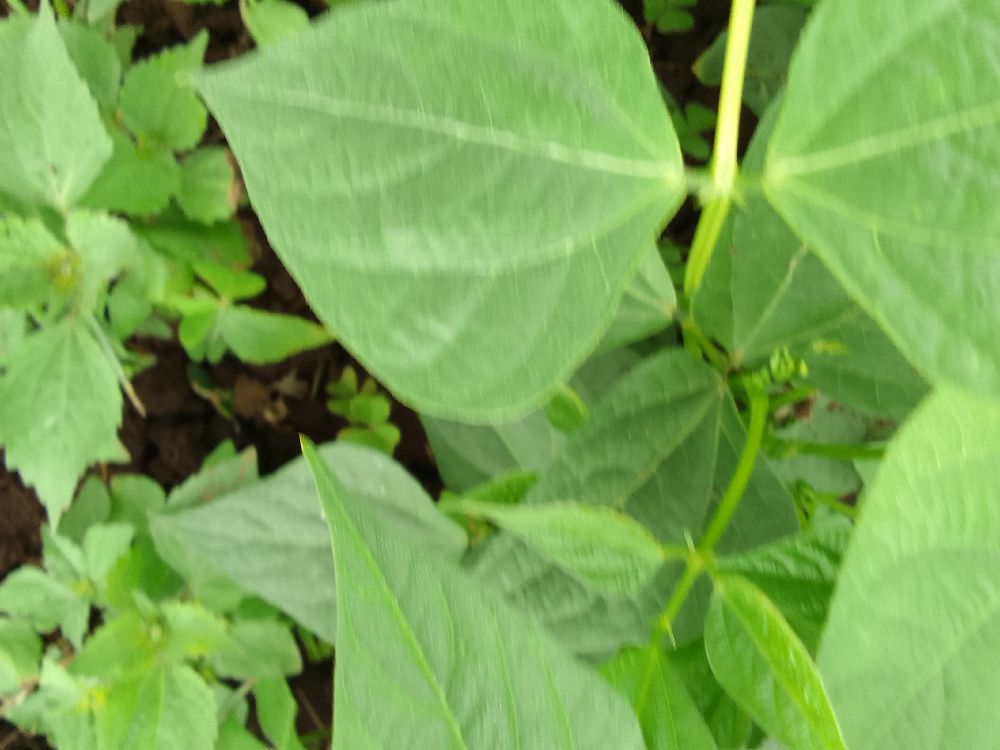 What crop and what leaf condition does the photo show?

common bean, healthy
